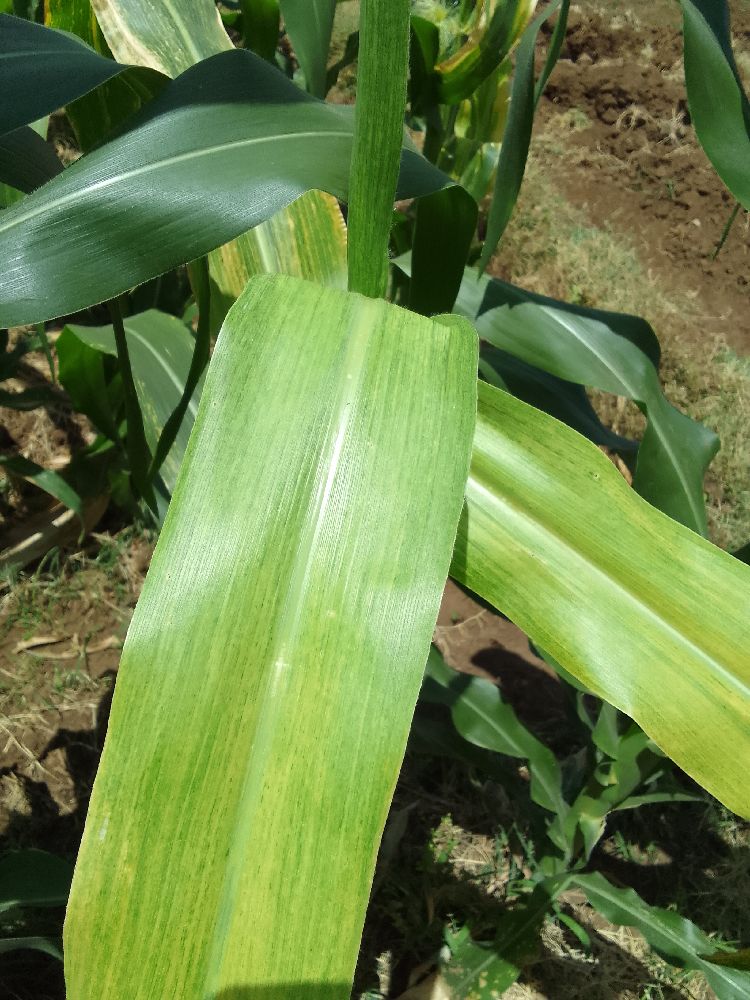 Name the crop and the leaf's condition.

maize, maize lethal necrosis
